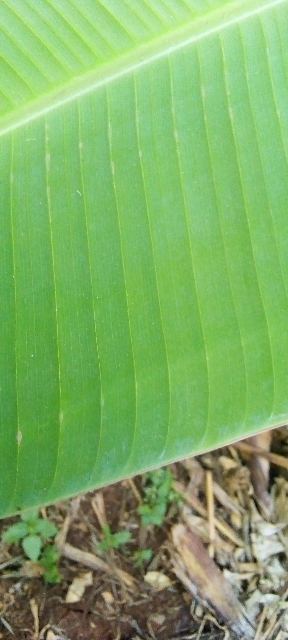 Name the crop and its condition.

banana, healthy
